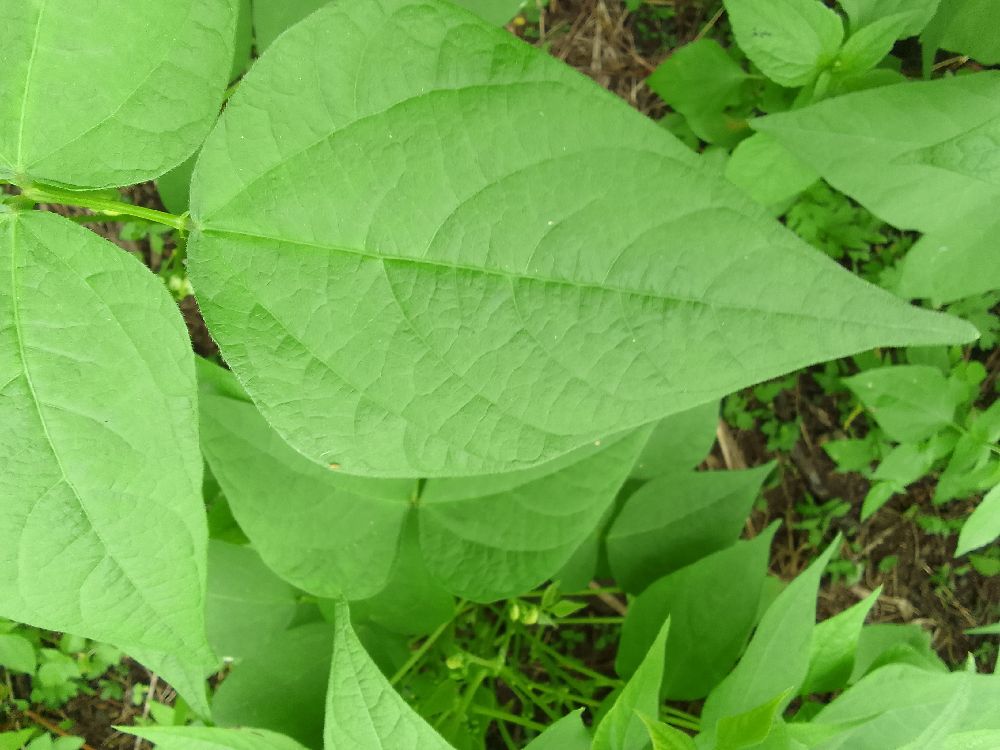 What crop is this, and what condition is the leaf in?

common bean, healthy
